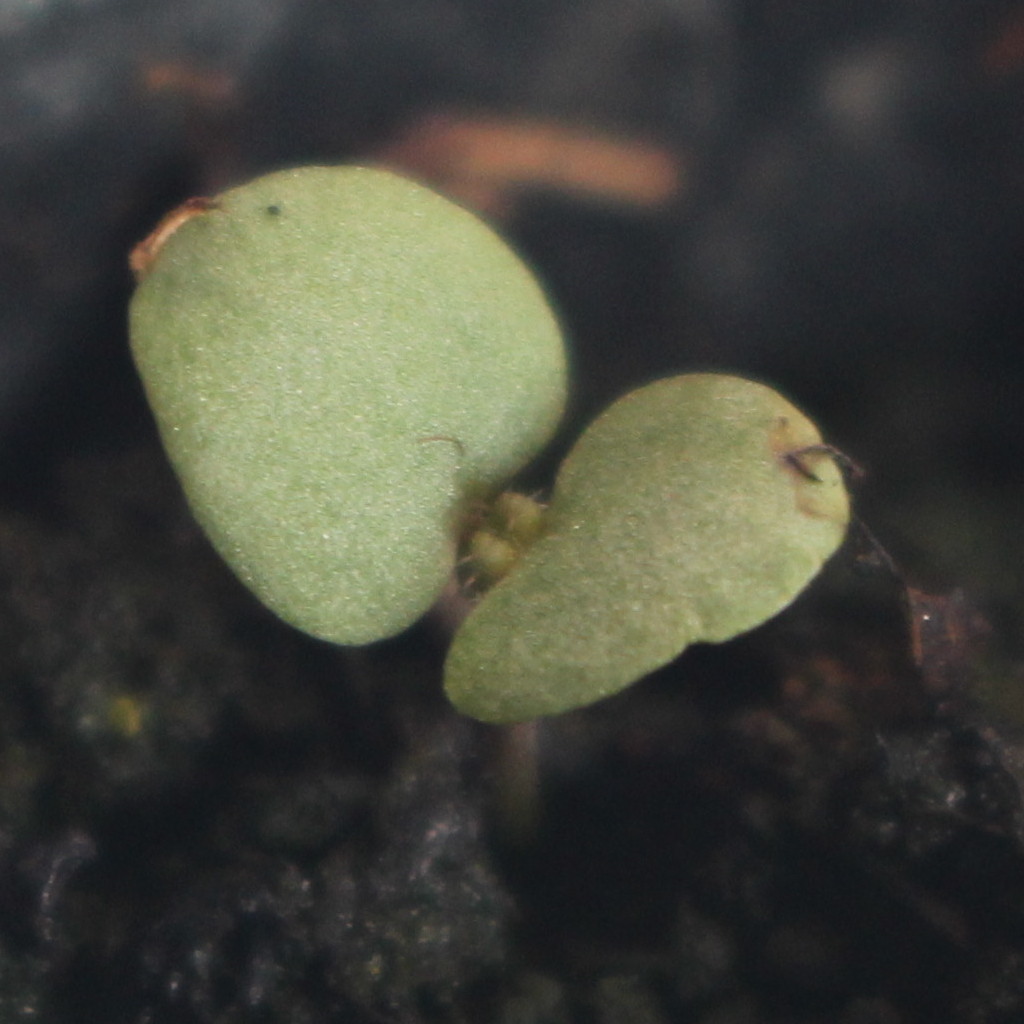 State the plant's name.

Veronica persica
